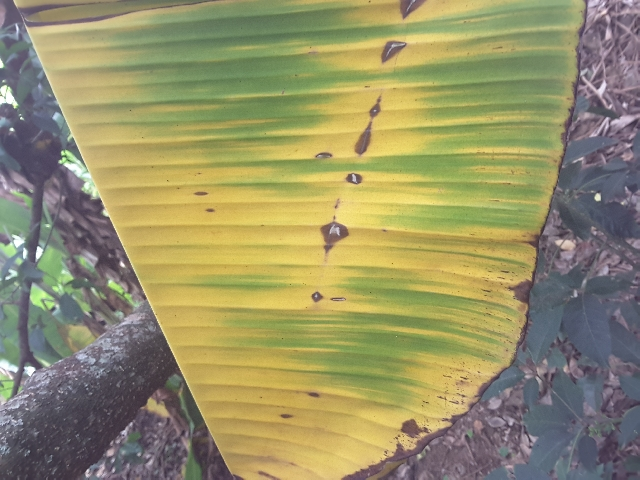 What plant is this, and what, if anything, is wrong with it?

banana, fusarium wilt race 1
